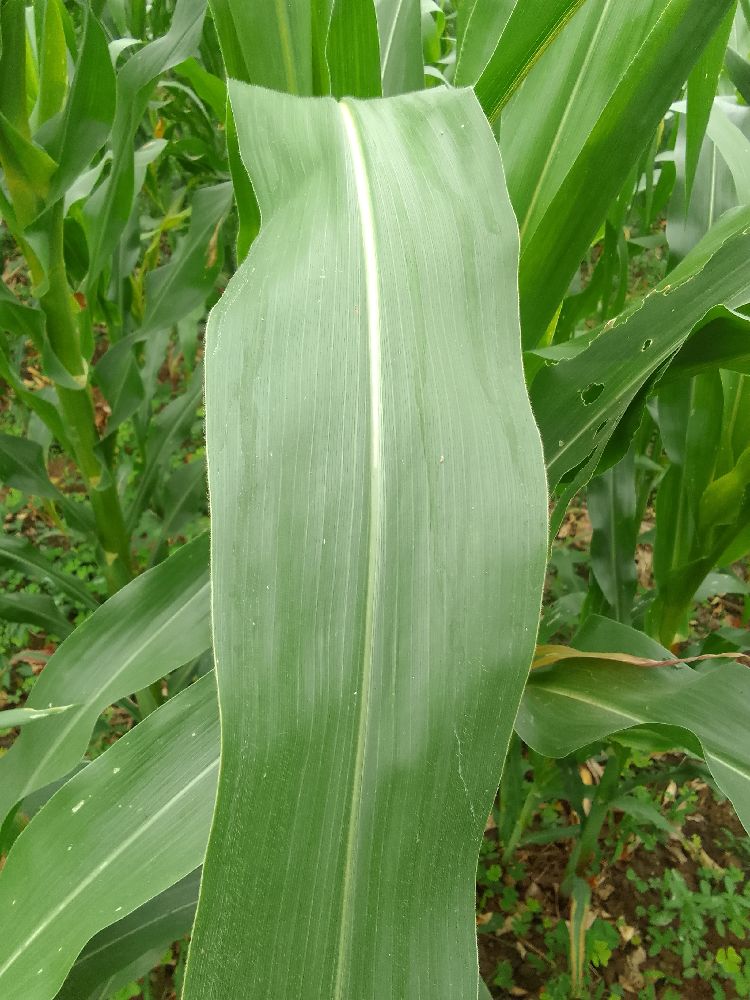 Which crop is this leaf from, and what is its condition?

maize, healthy
